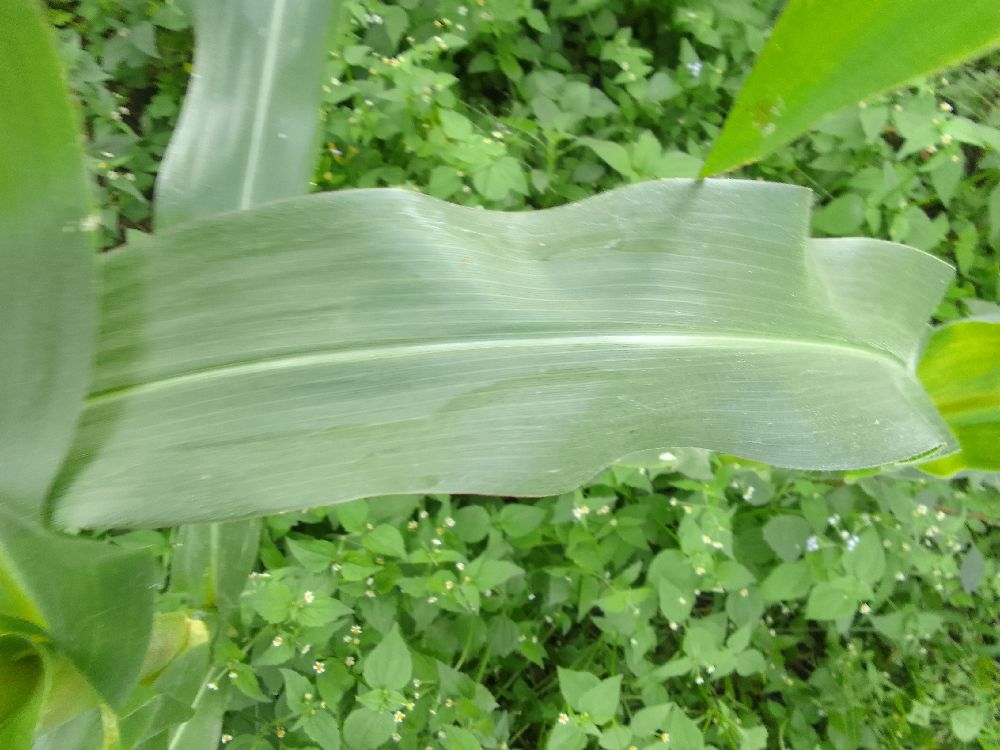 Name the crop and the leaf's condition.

maize, healthy
